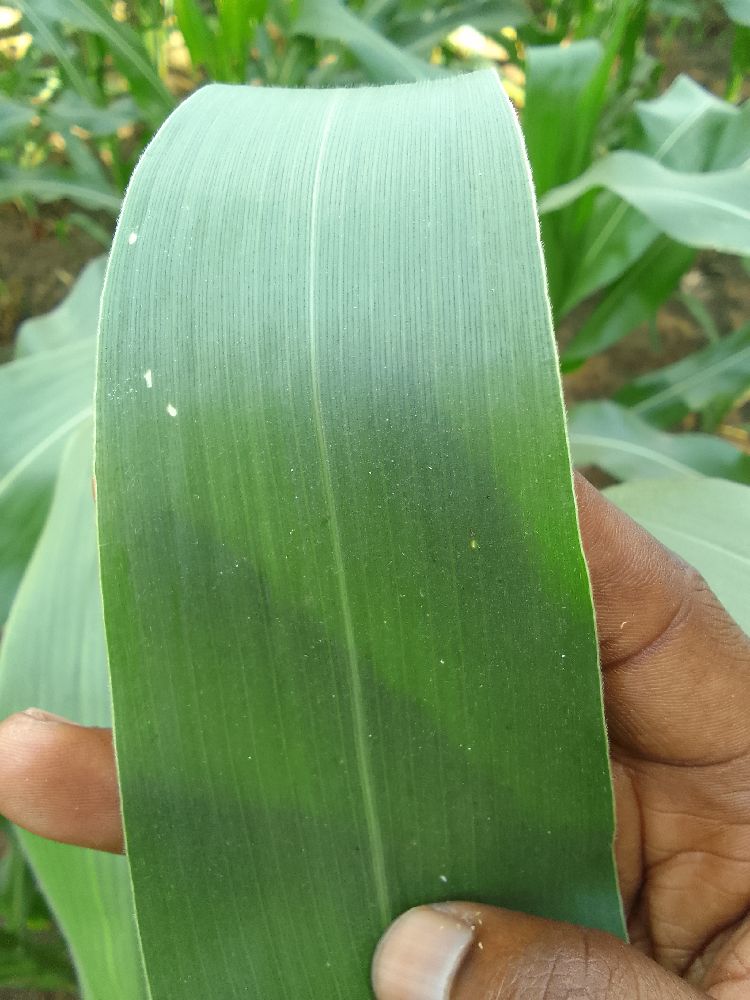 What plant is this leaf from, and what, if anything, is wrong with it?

maize, healthy
